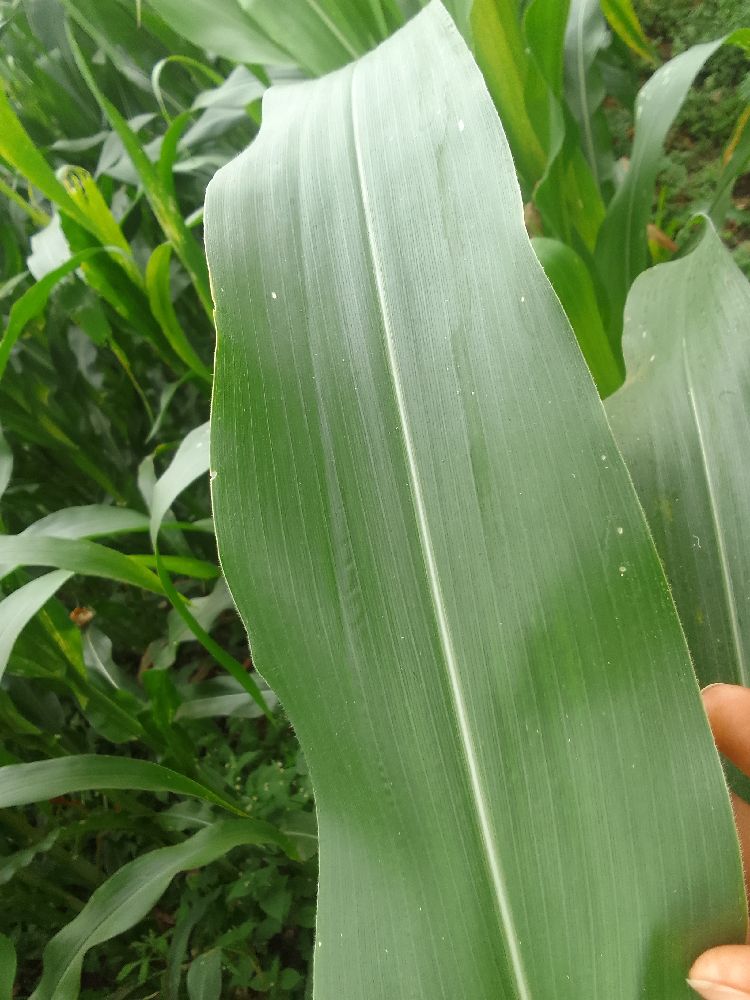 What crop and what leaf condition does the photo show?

maize, healthy
